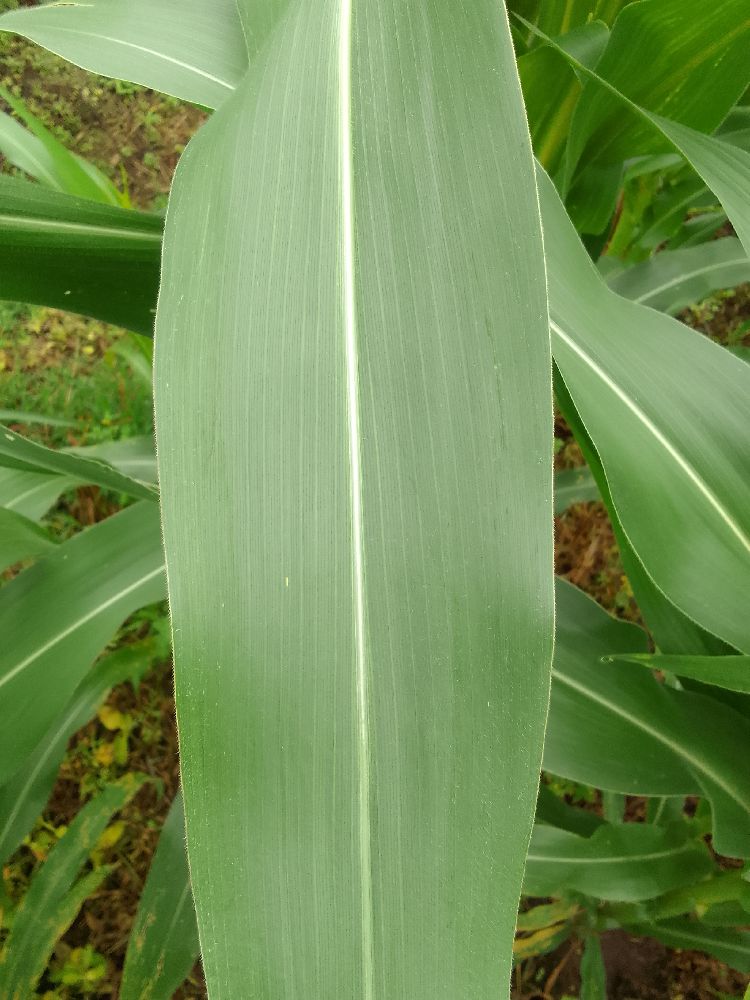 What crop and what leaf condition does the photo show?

maize, healthy
